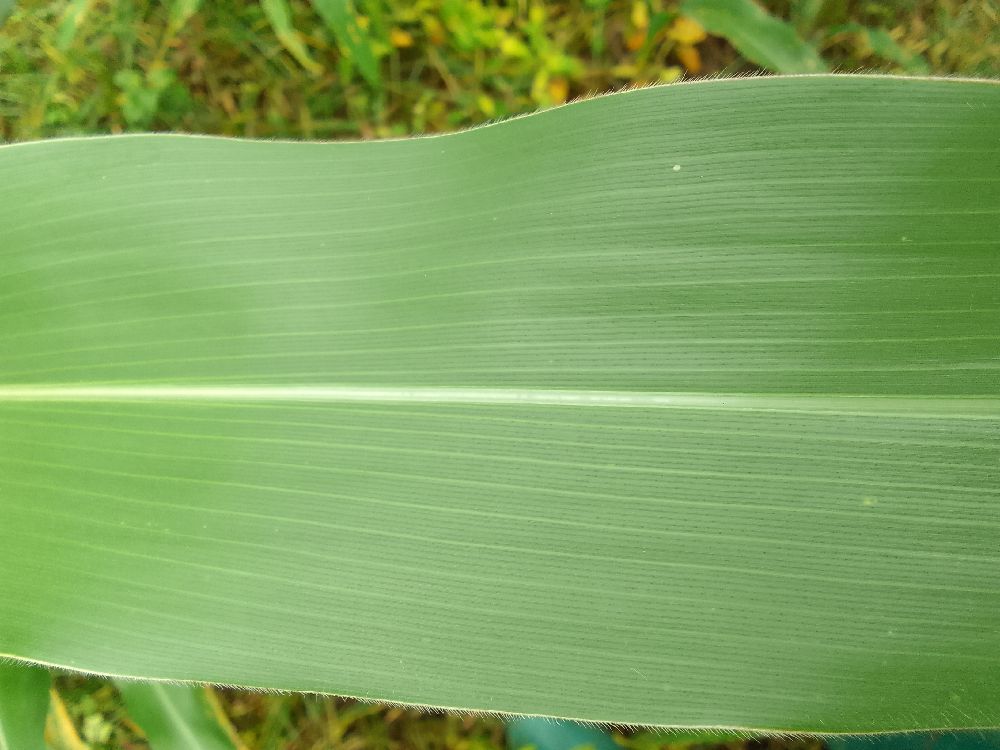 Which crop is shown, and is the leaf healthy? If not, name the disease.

maize, healthy
